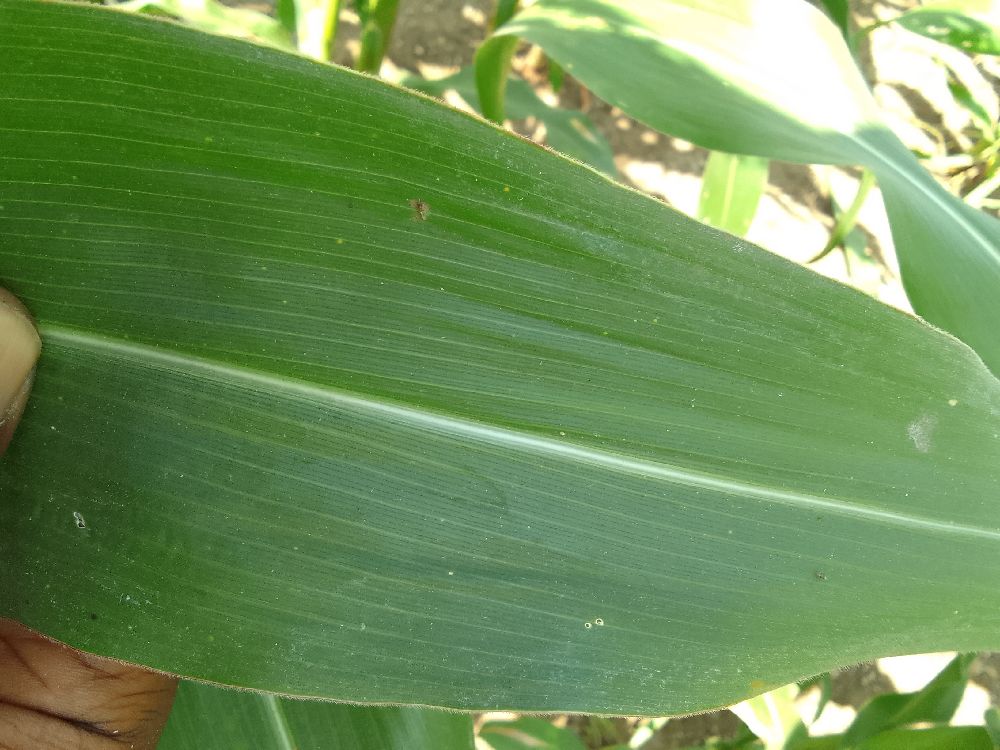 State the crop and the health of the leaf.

maize, healthy
